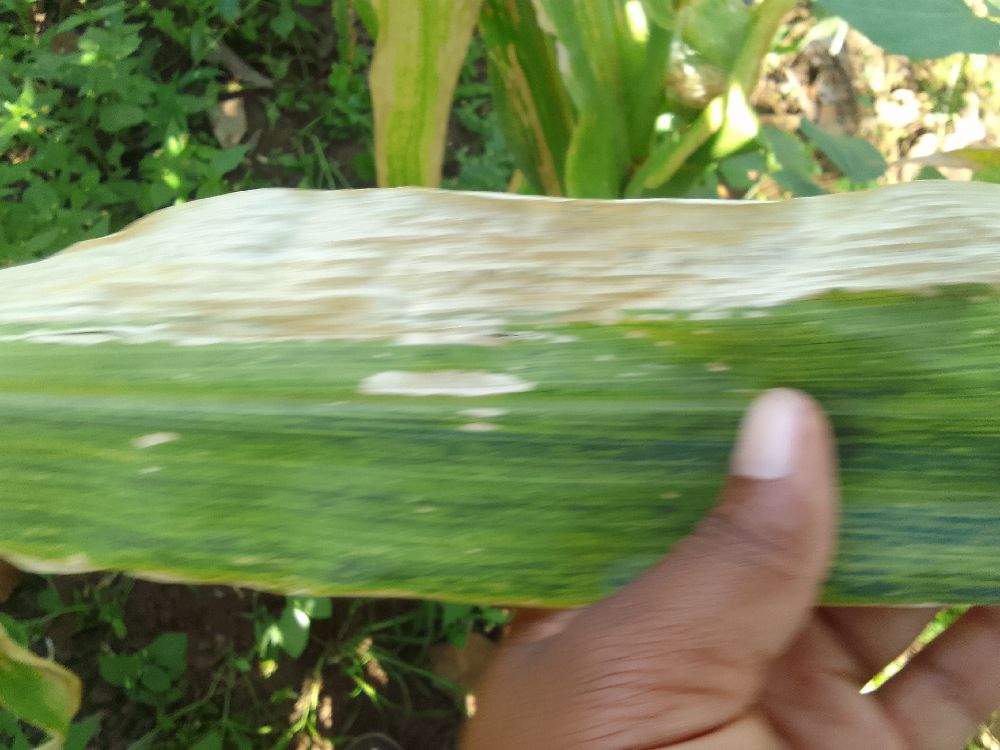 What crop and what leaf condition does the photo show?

maize, maize lethal necrosis
